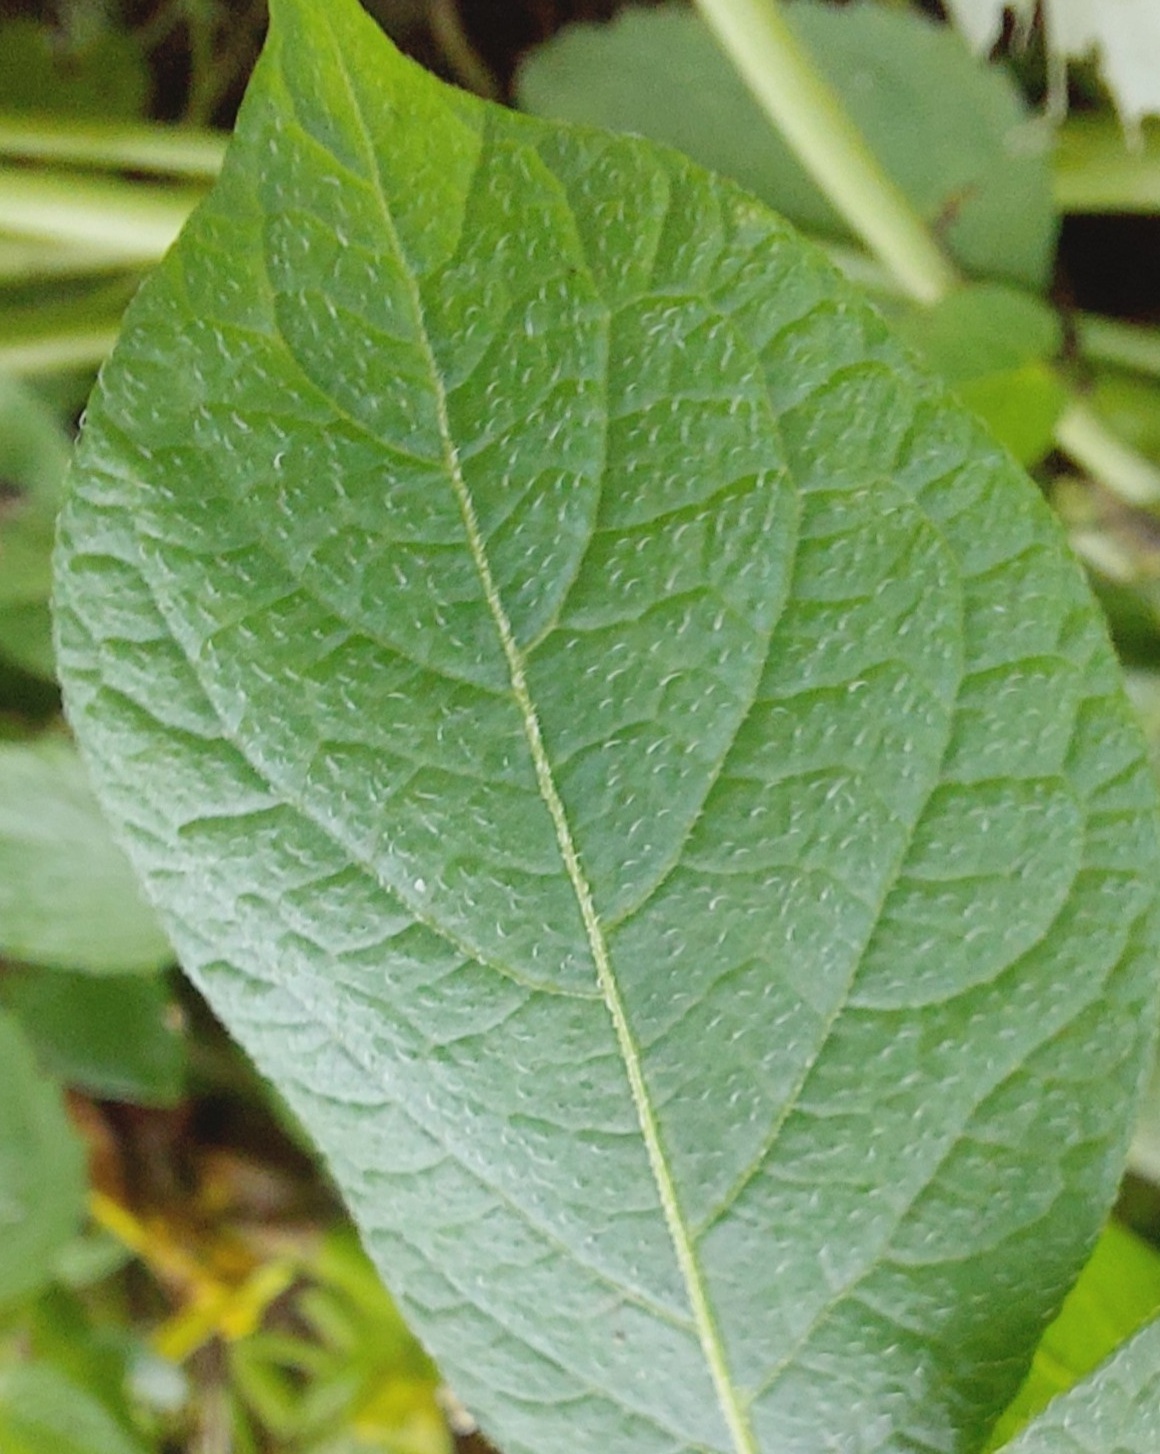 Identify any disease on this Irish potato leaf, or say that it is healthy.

healthy
